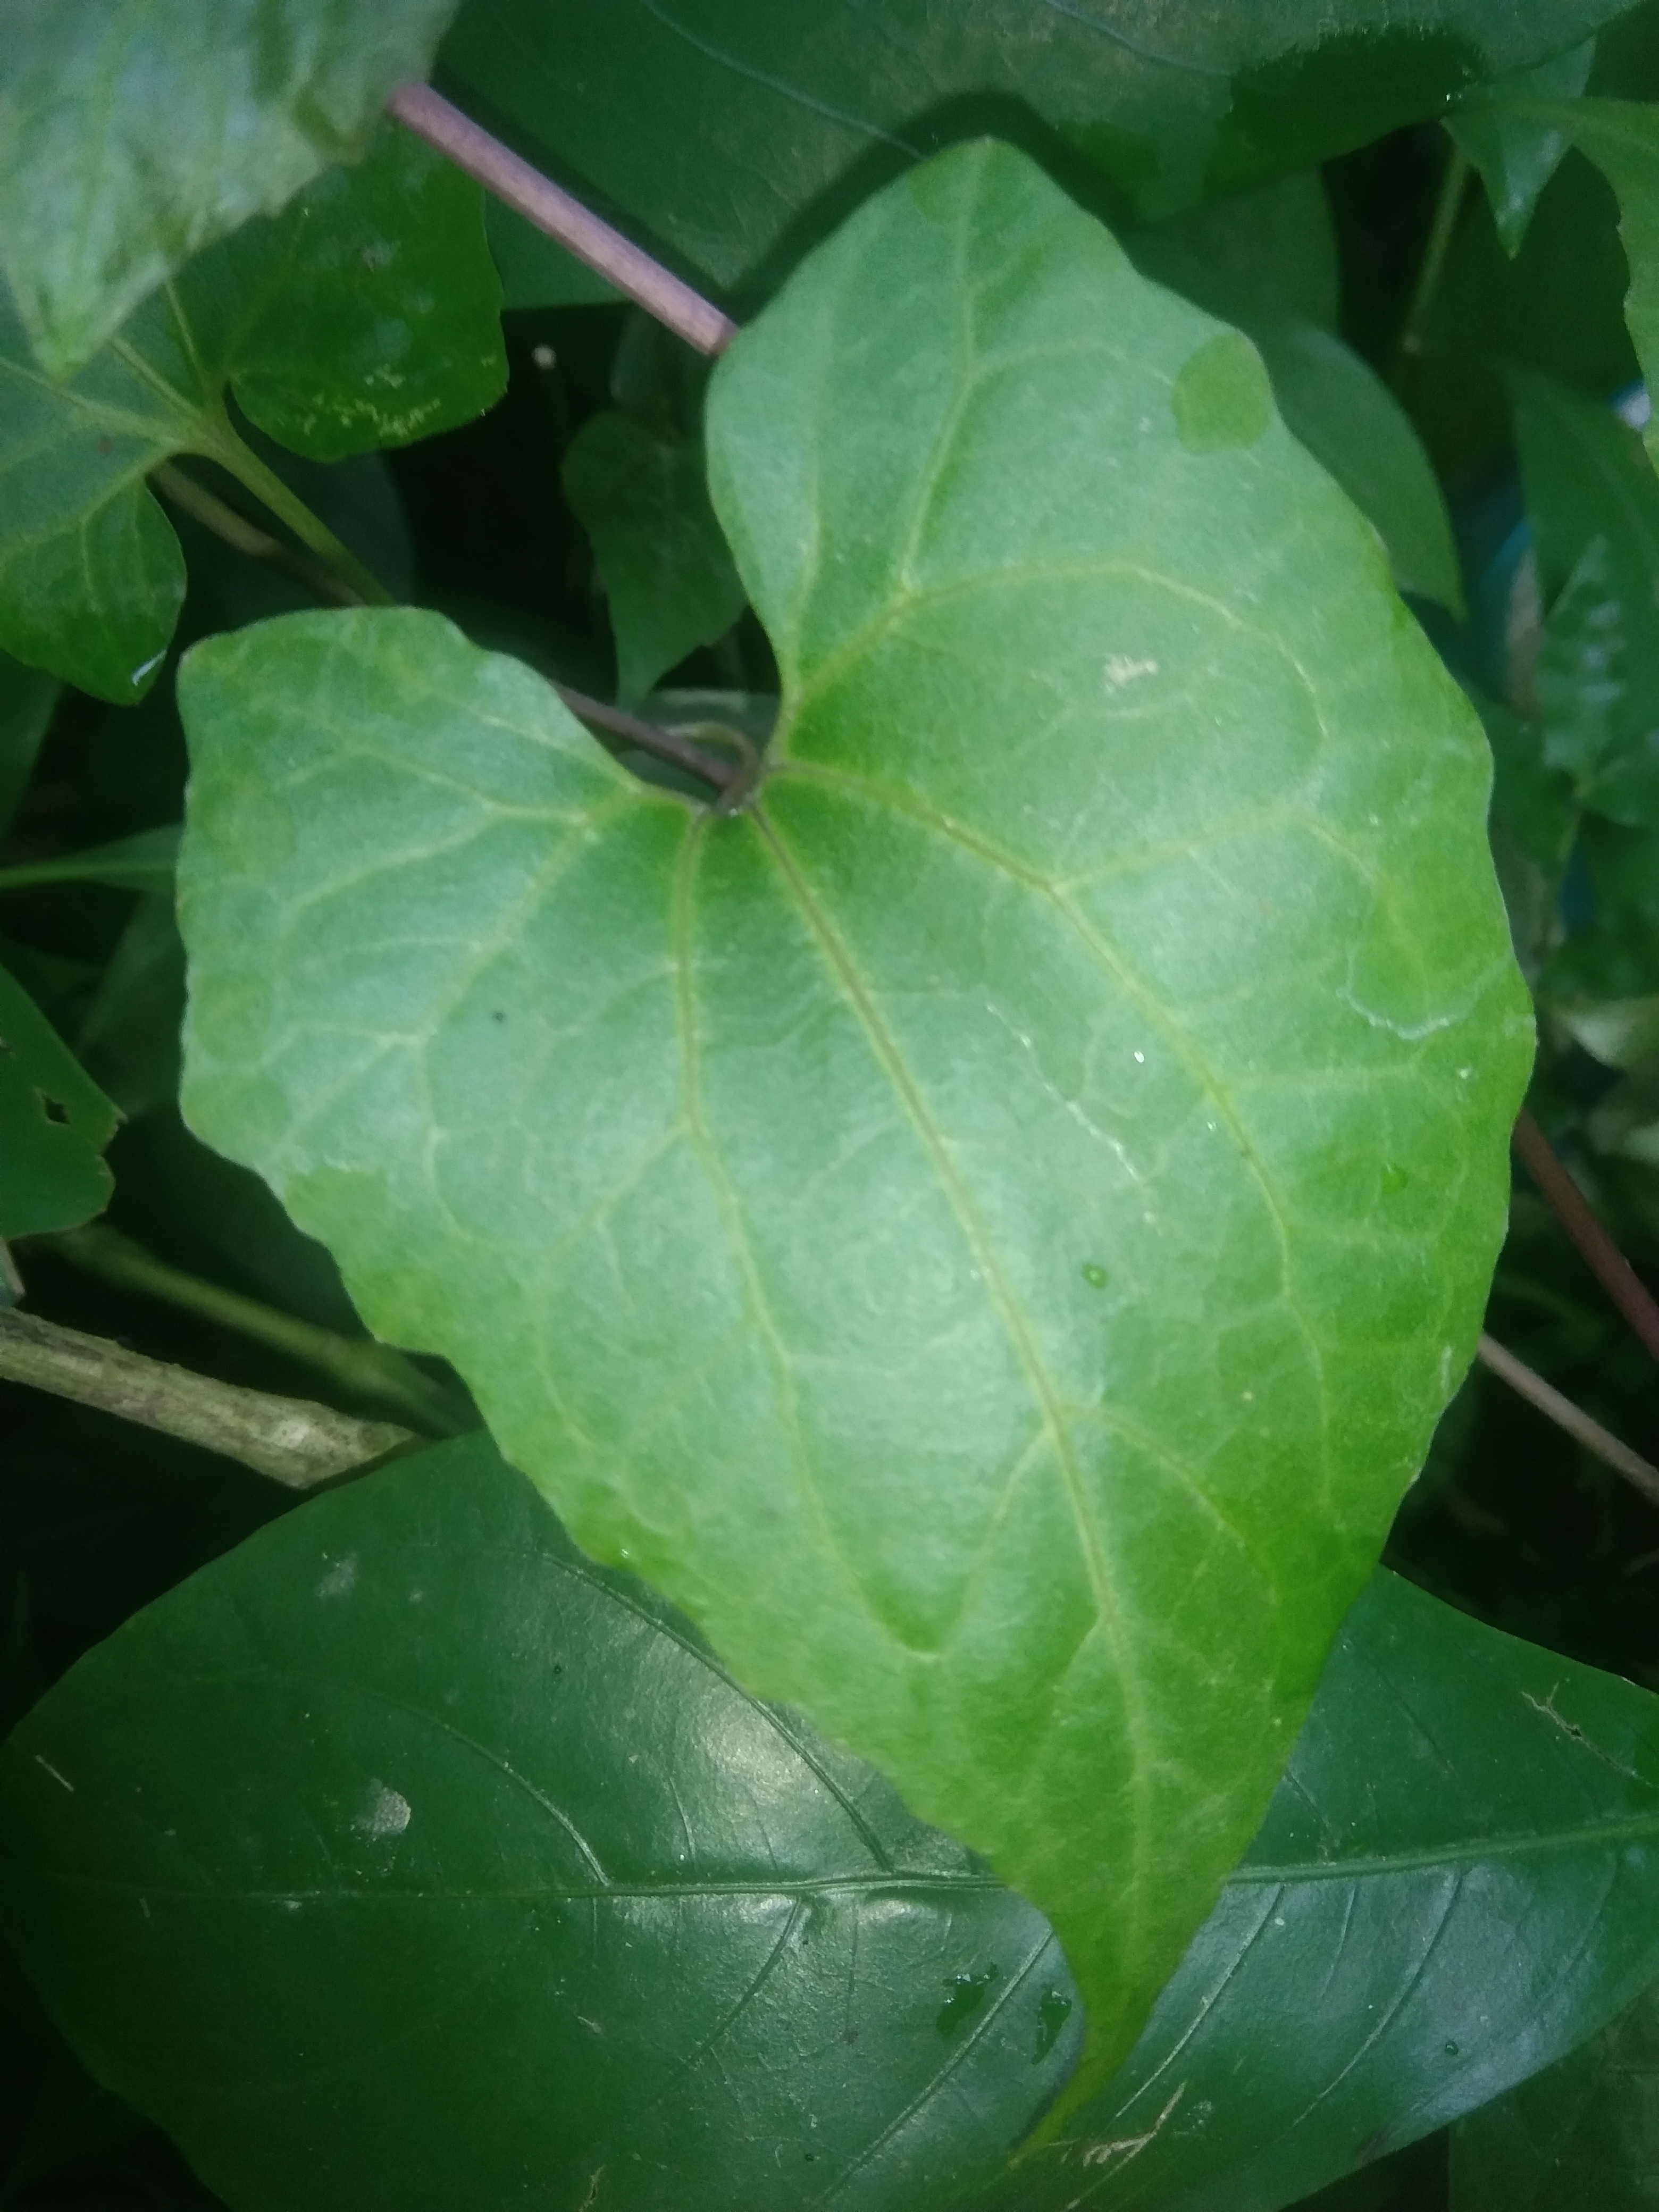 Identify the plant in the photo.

bitter vine
